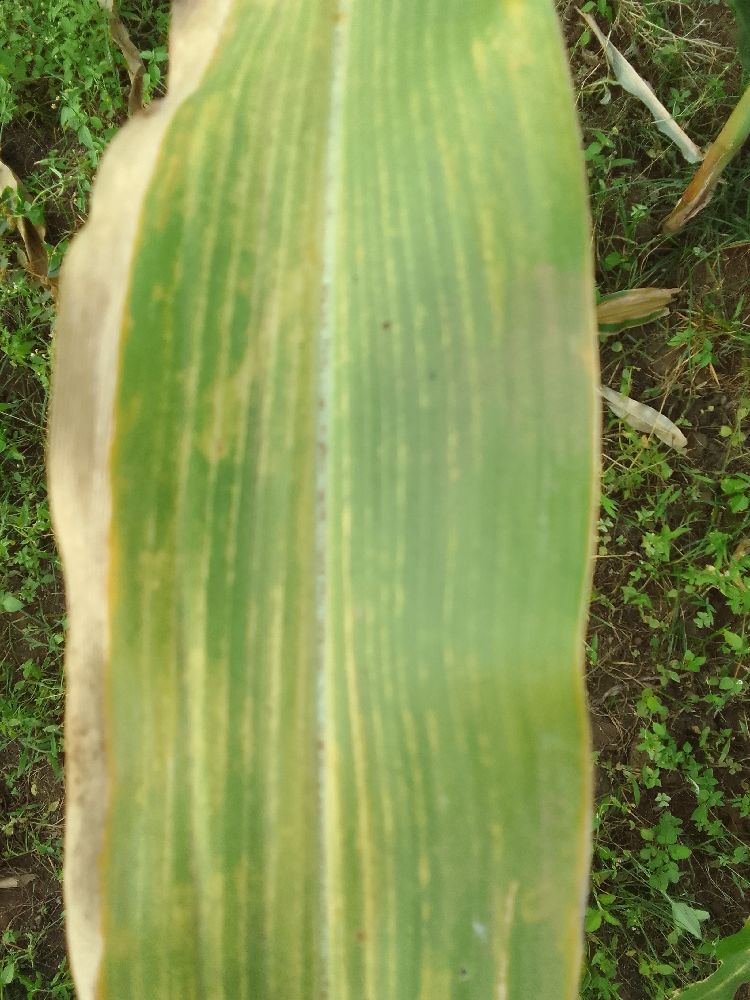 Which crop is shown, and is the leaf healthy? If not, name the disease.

maize, maize lethal necrosis
